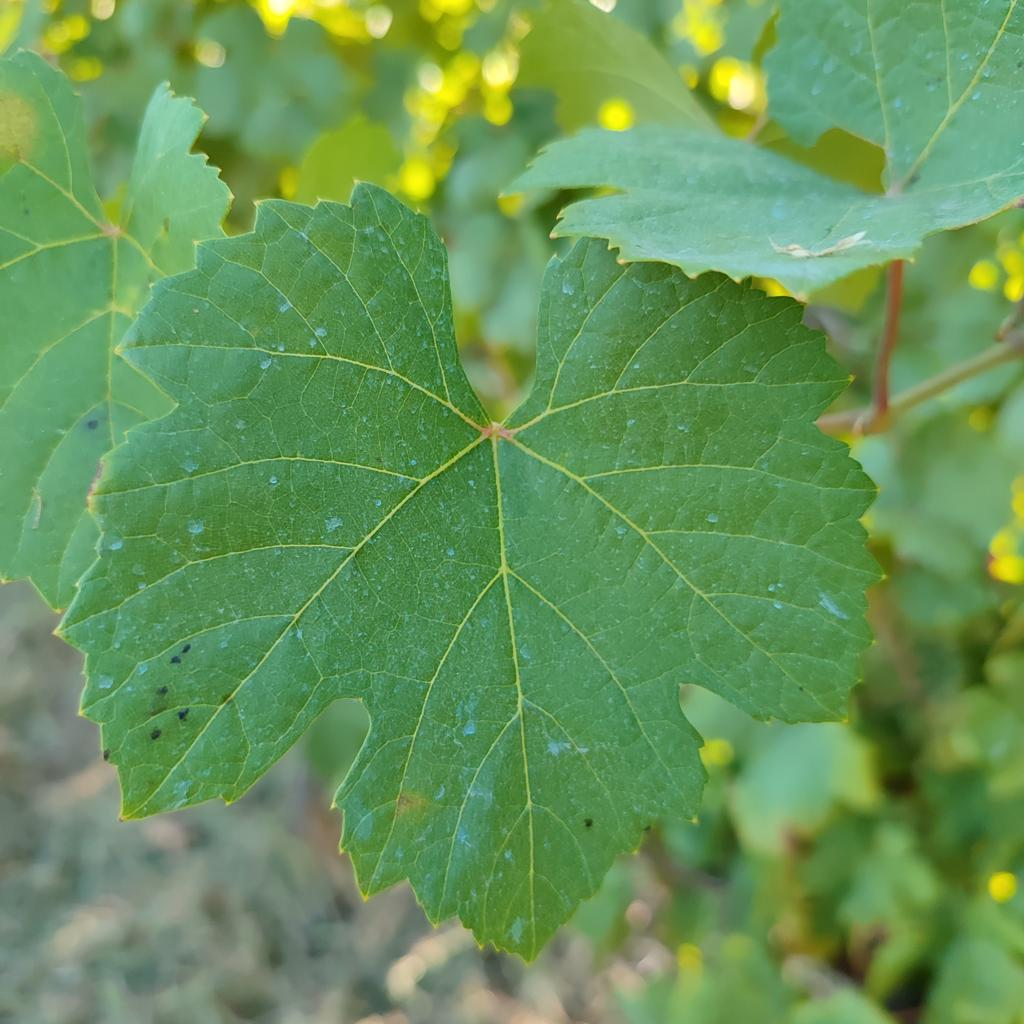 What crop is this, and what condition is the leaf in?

grapevine, healthy
